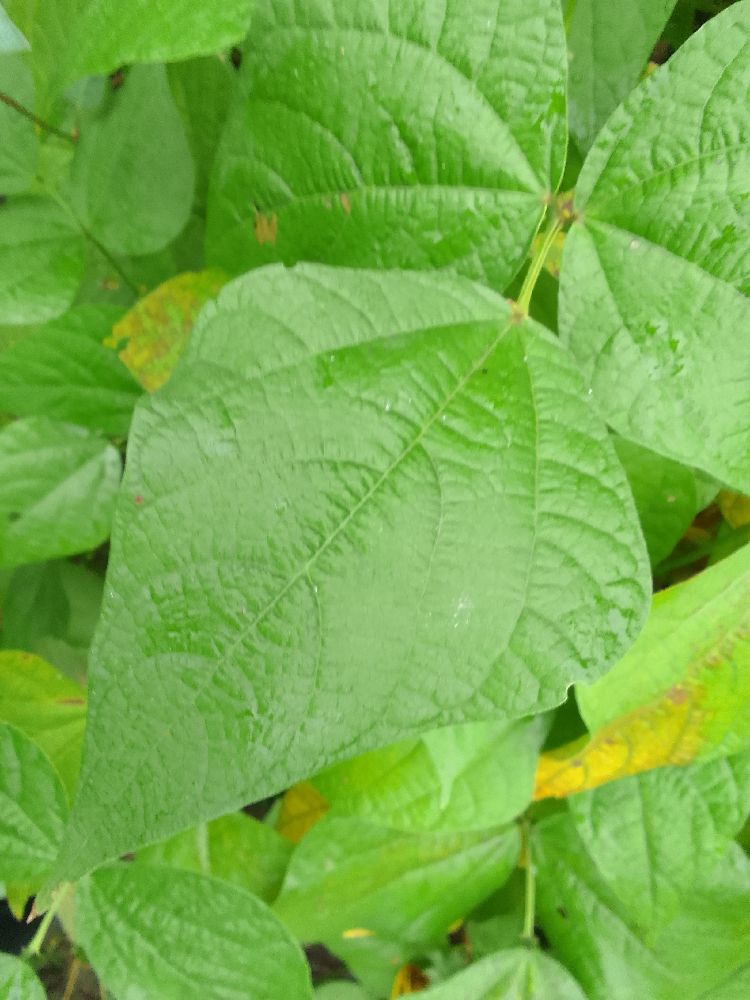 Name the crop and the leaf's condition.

common bean, healthy
